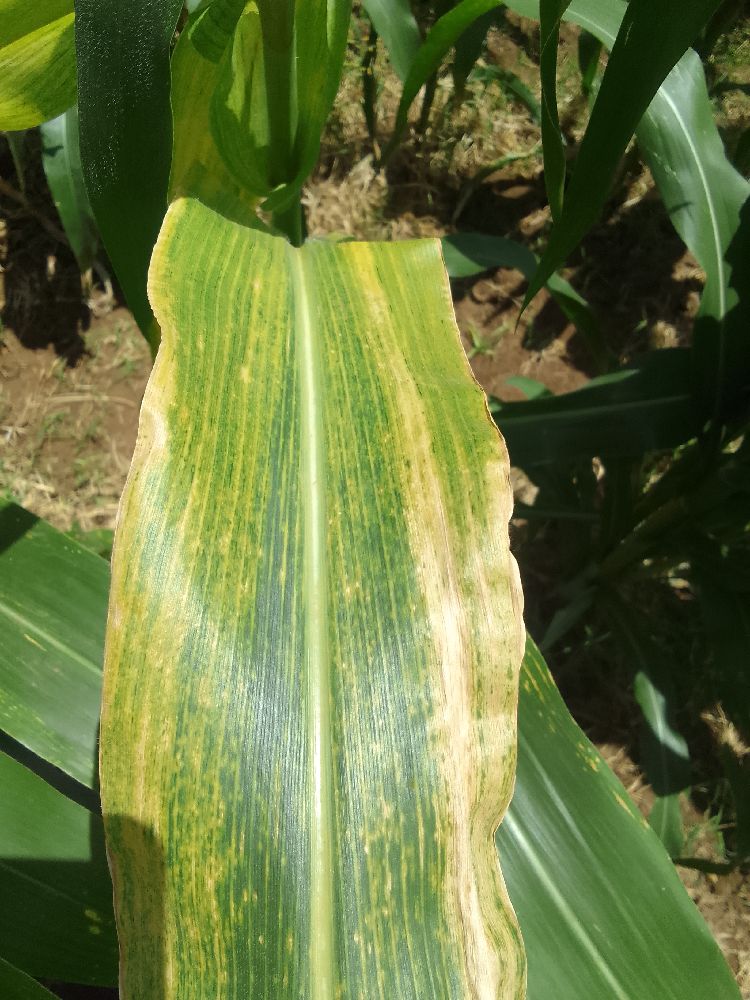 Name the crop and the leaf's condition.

maize, maize lethal necrosis
